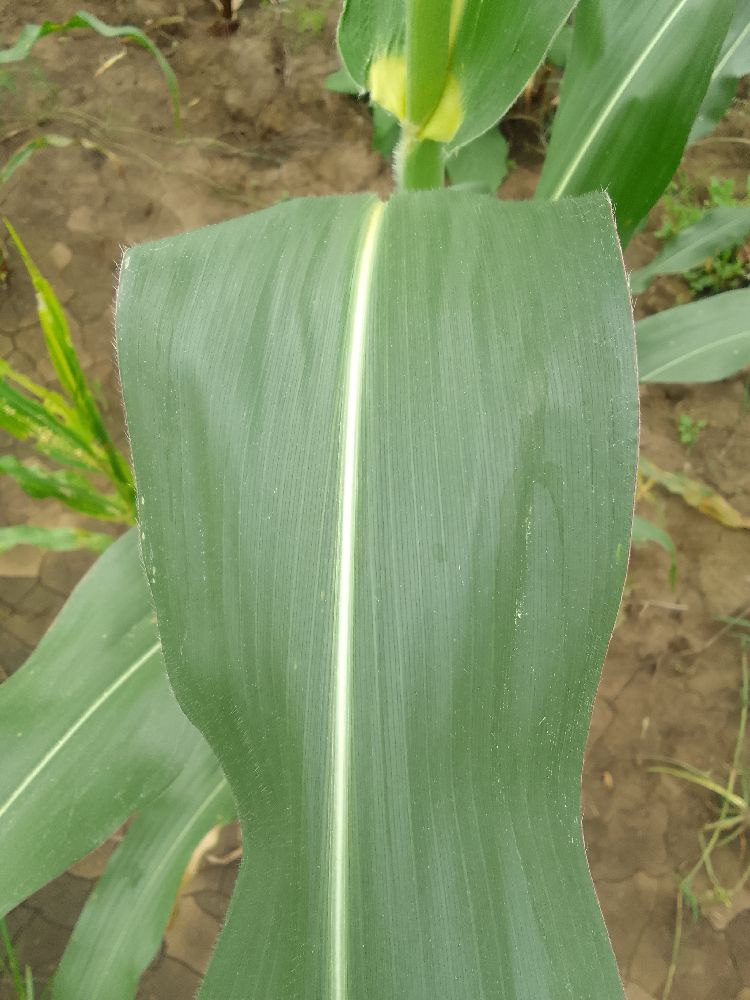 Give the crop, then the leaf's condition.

maize, healthy
